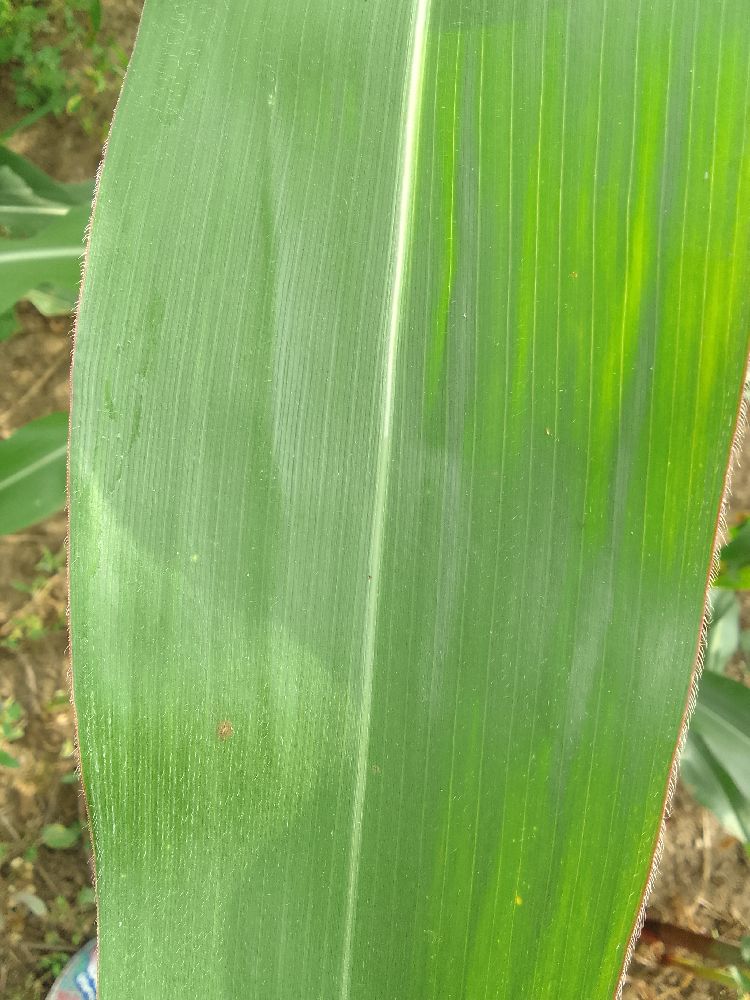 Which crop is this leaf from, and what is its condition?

maize, healthy
